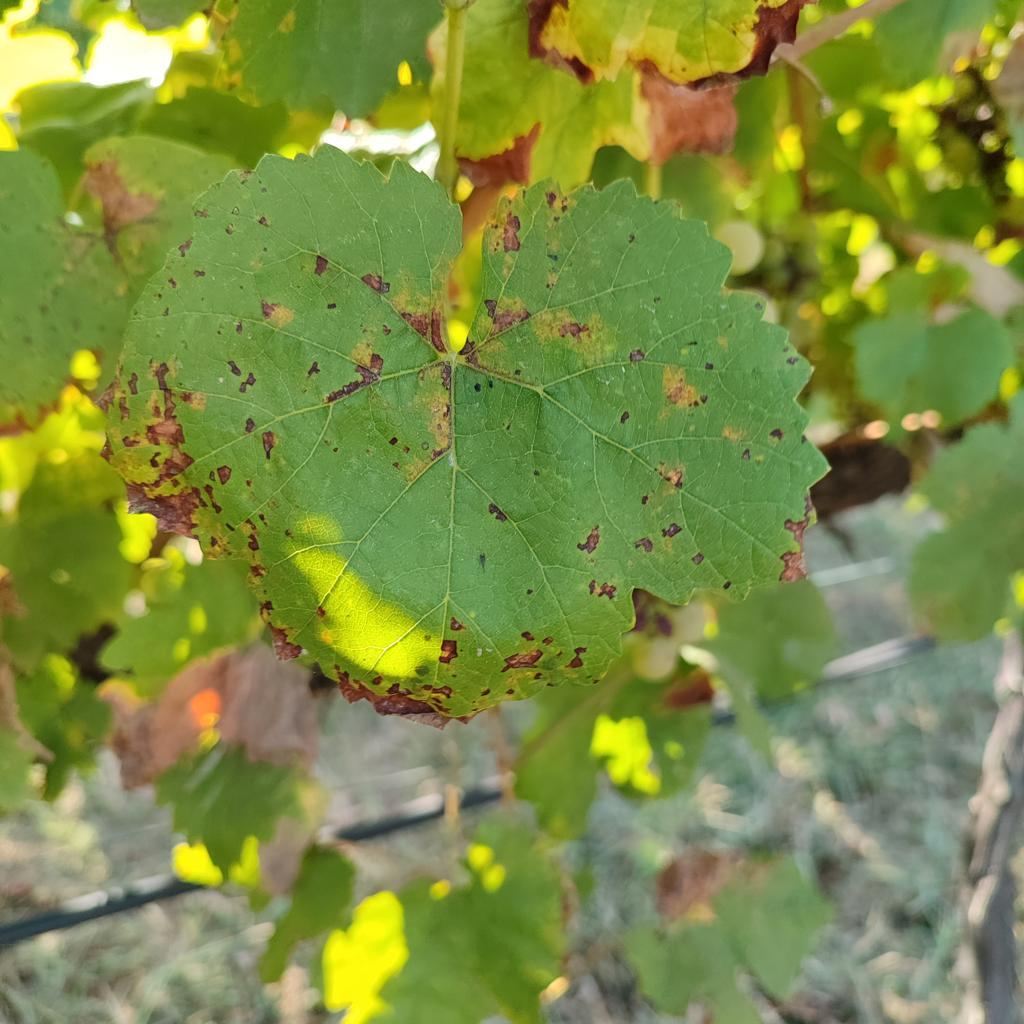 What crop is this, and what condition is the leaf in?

grapevine, downy mildew
